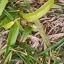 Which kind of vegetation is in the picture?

grass
